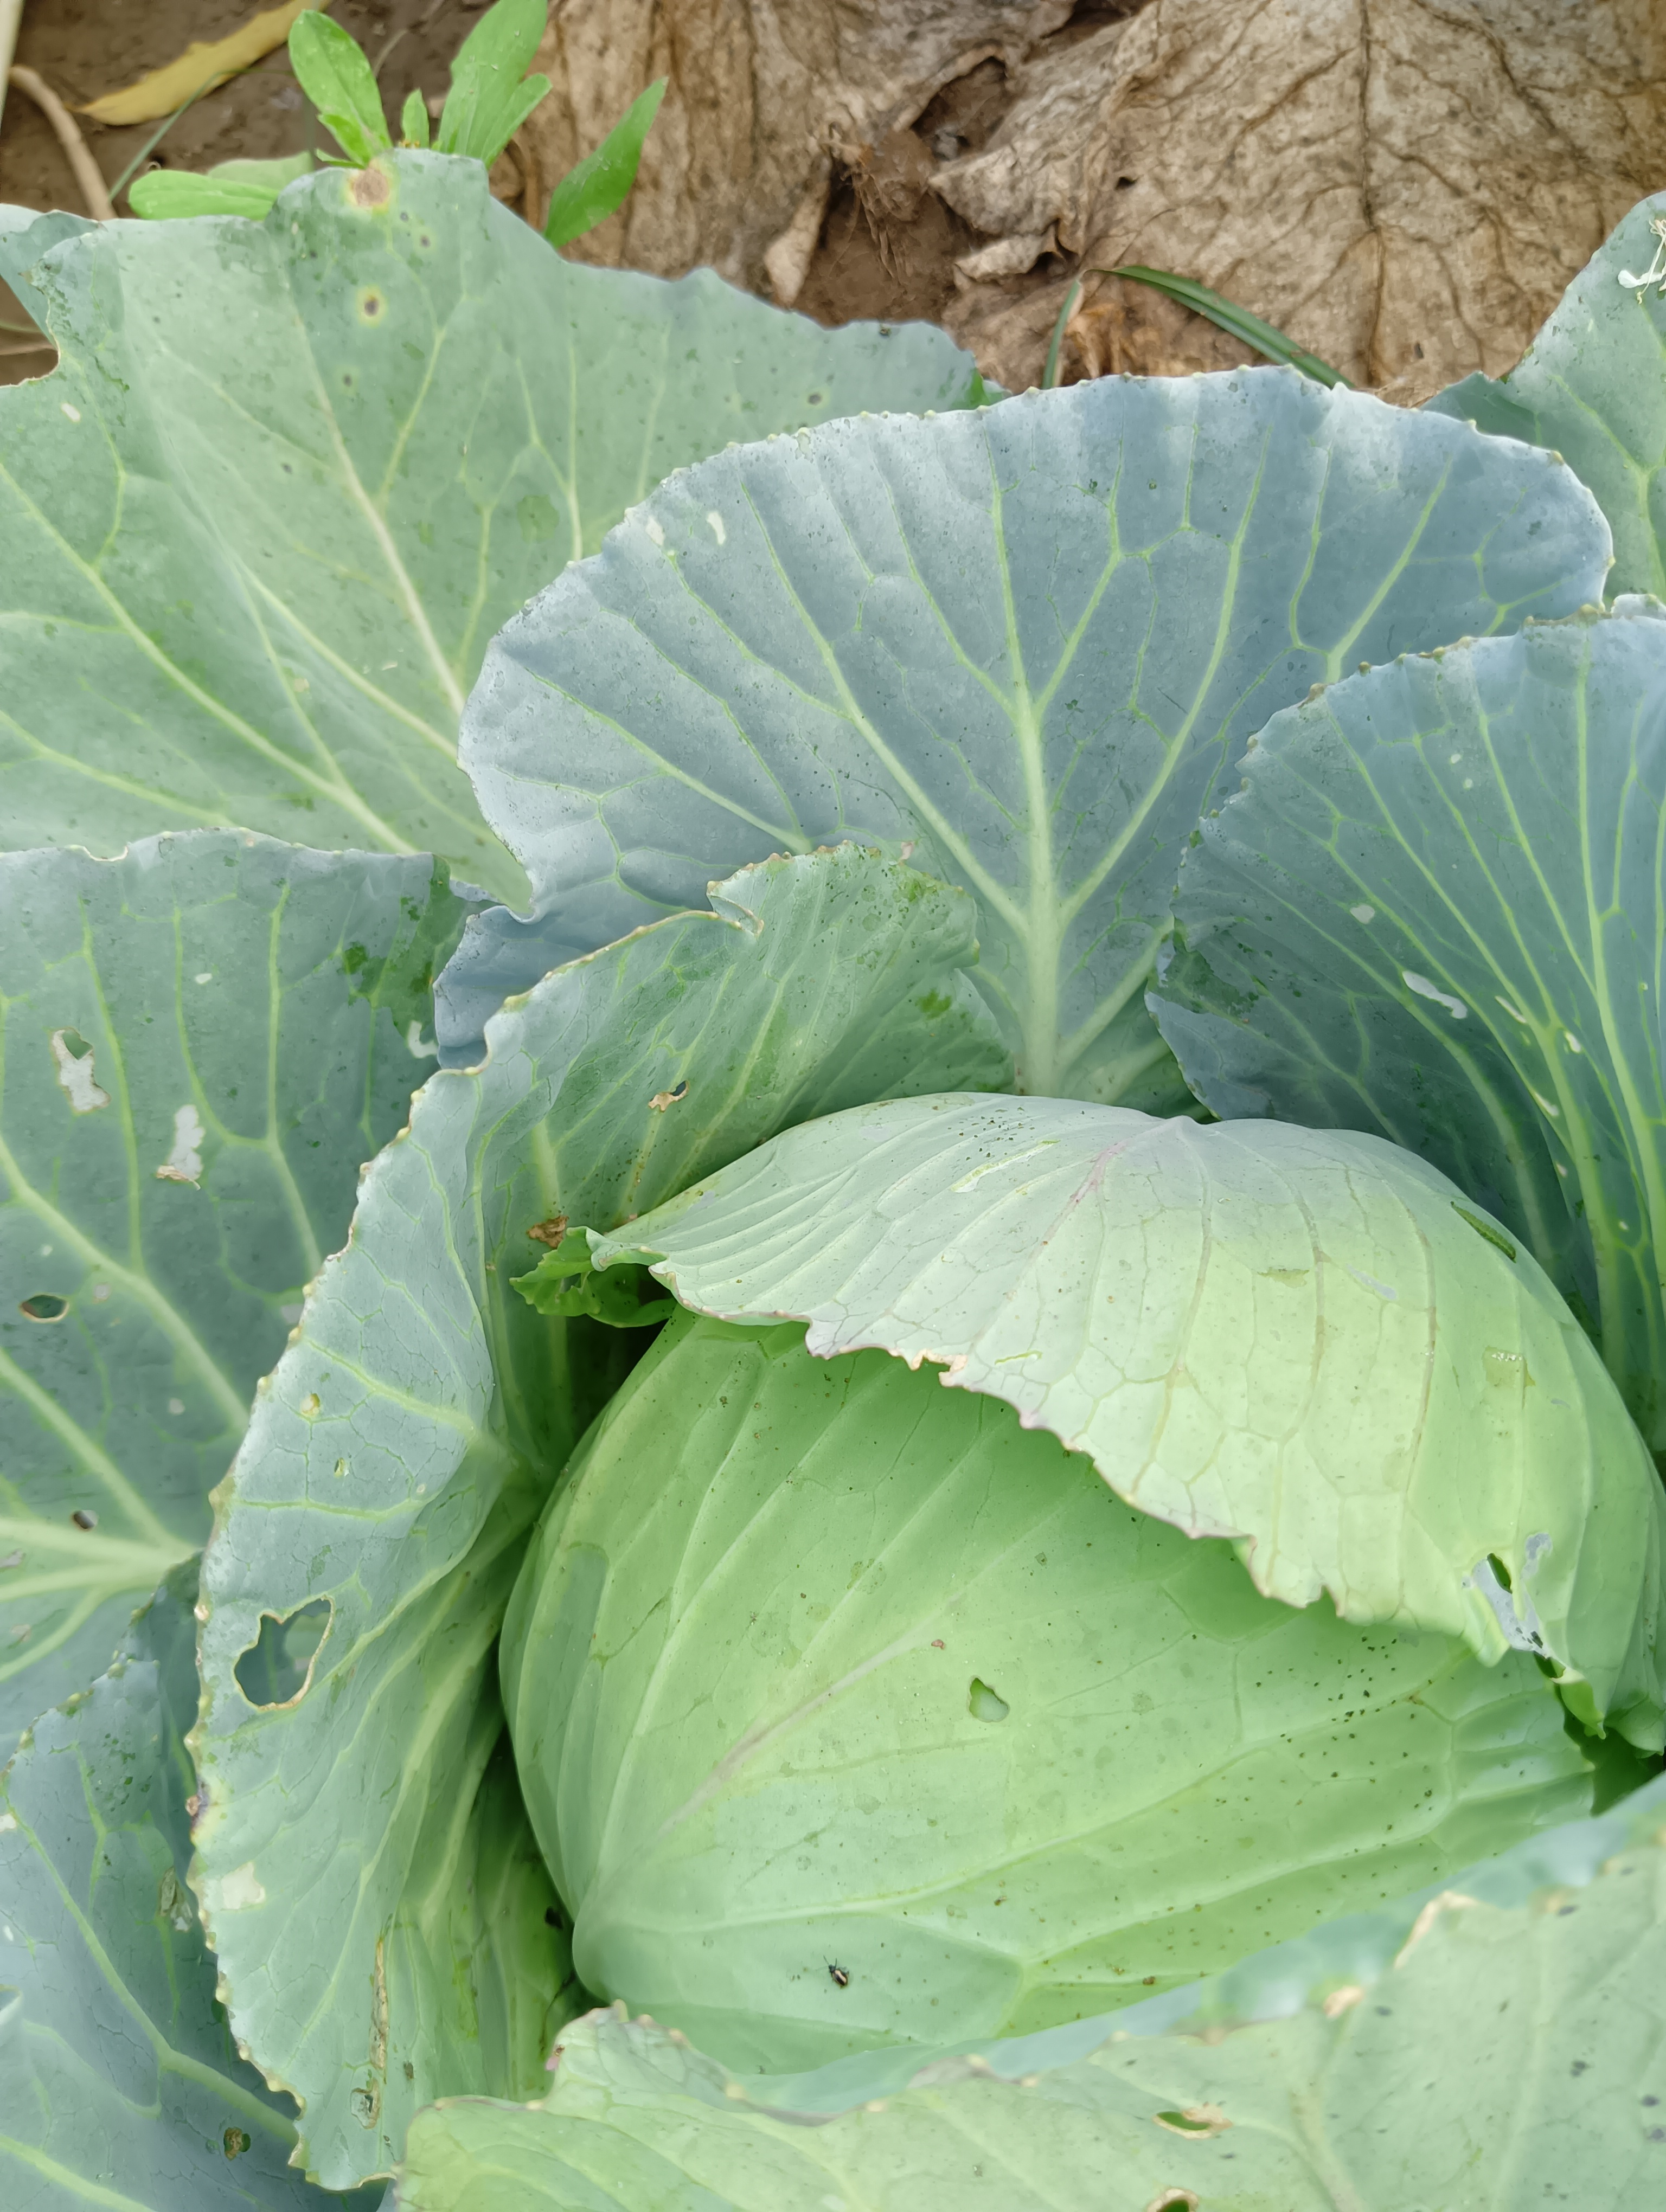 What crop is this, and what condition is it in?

cabbage, healthy
